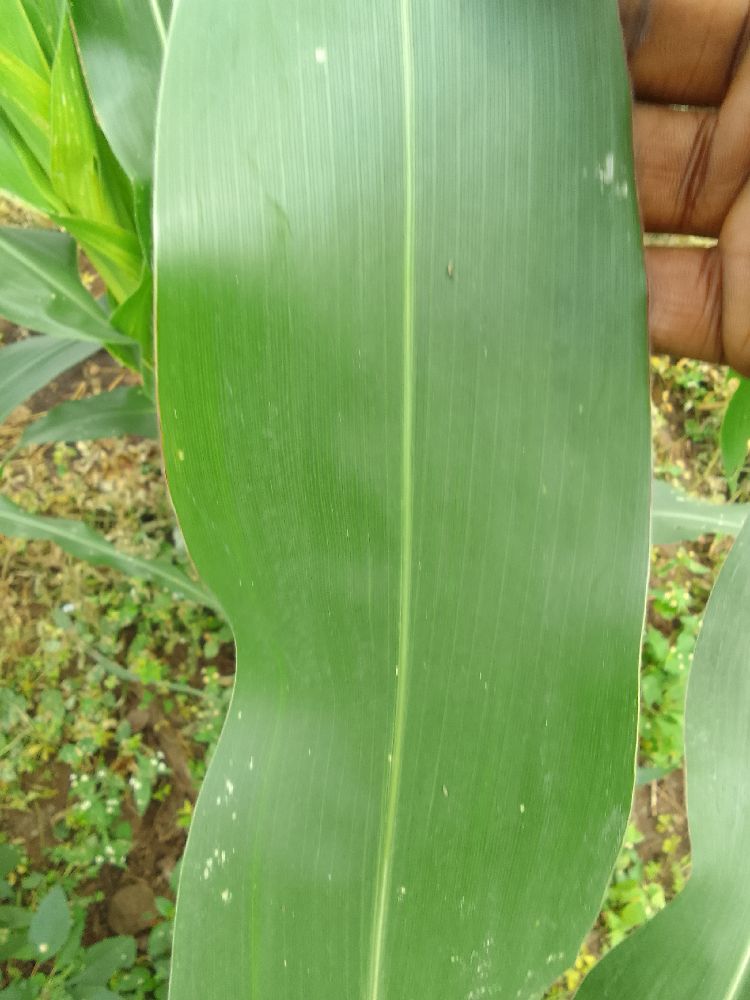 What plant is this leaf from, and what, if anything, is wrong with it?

maize, healthy
